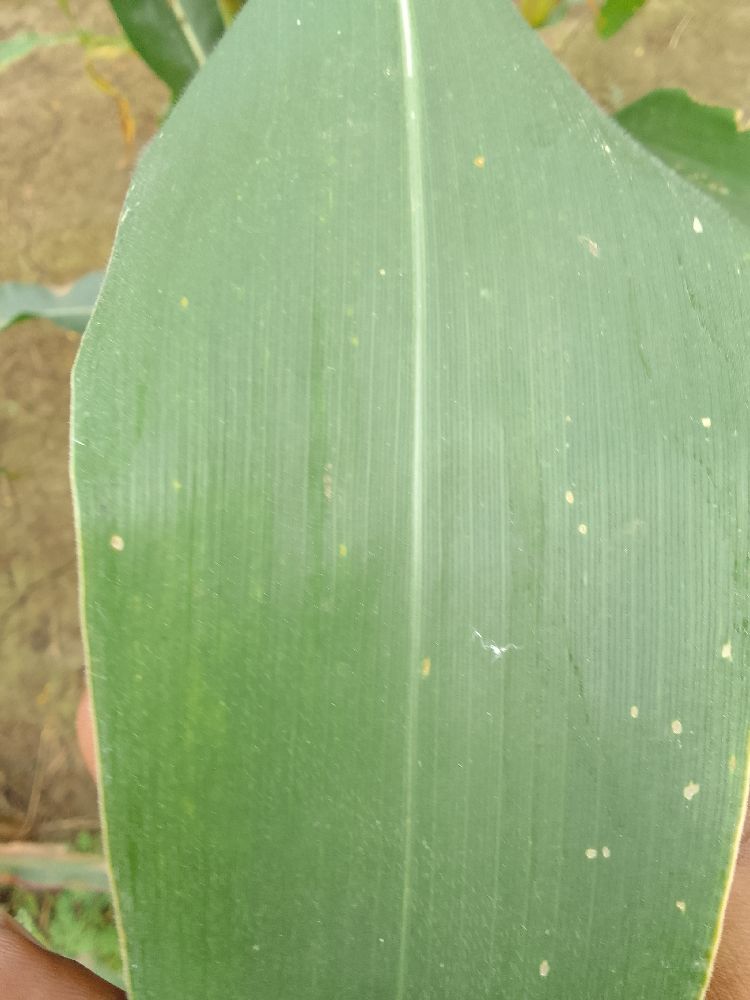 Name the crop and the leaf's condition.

maize, healthy
